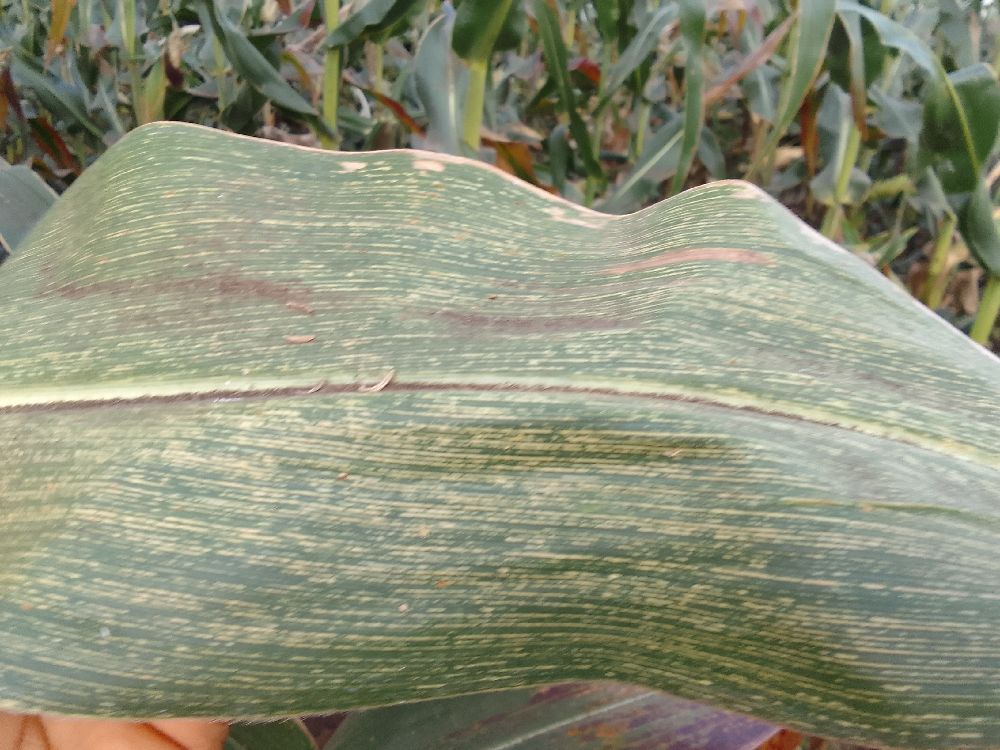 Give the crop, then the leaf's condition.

maize, maize streak virus
